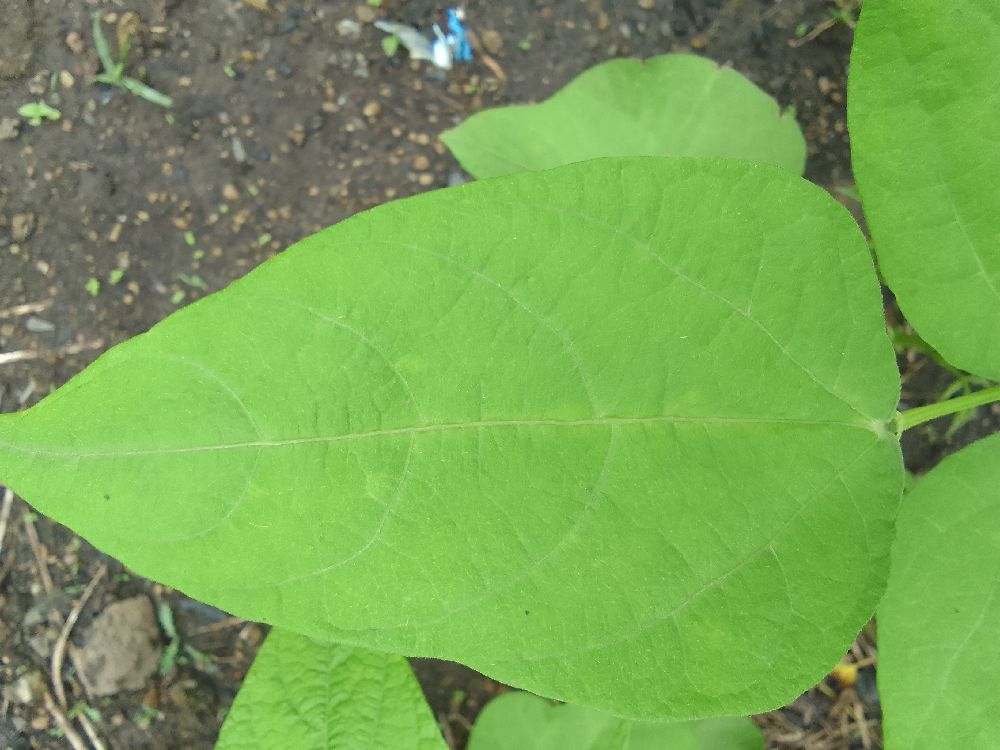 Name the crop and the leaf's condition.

common bean, healthy
